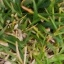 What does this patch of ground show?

grass
